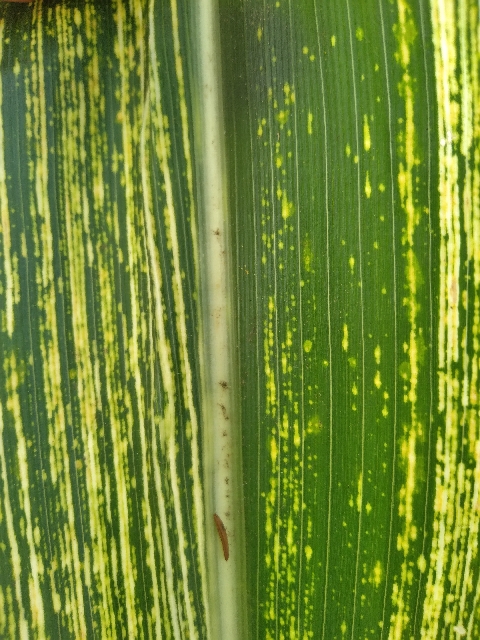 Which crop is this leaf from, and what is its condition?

maize, maize streak virus
